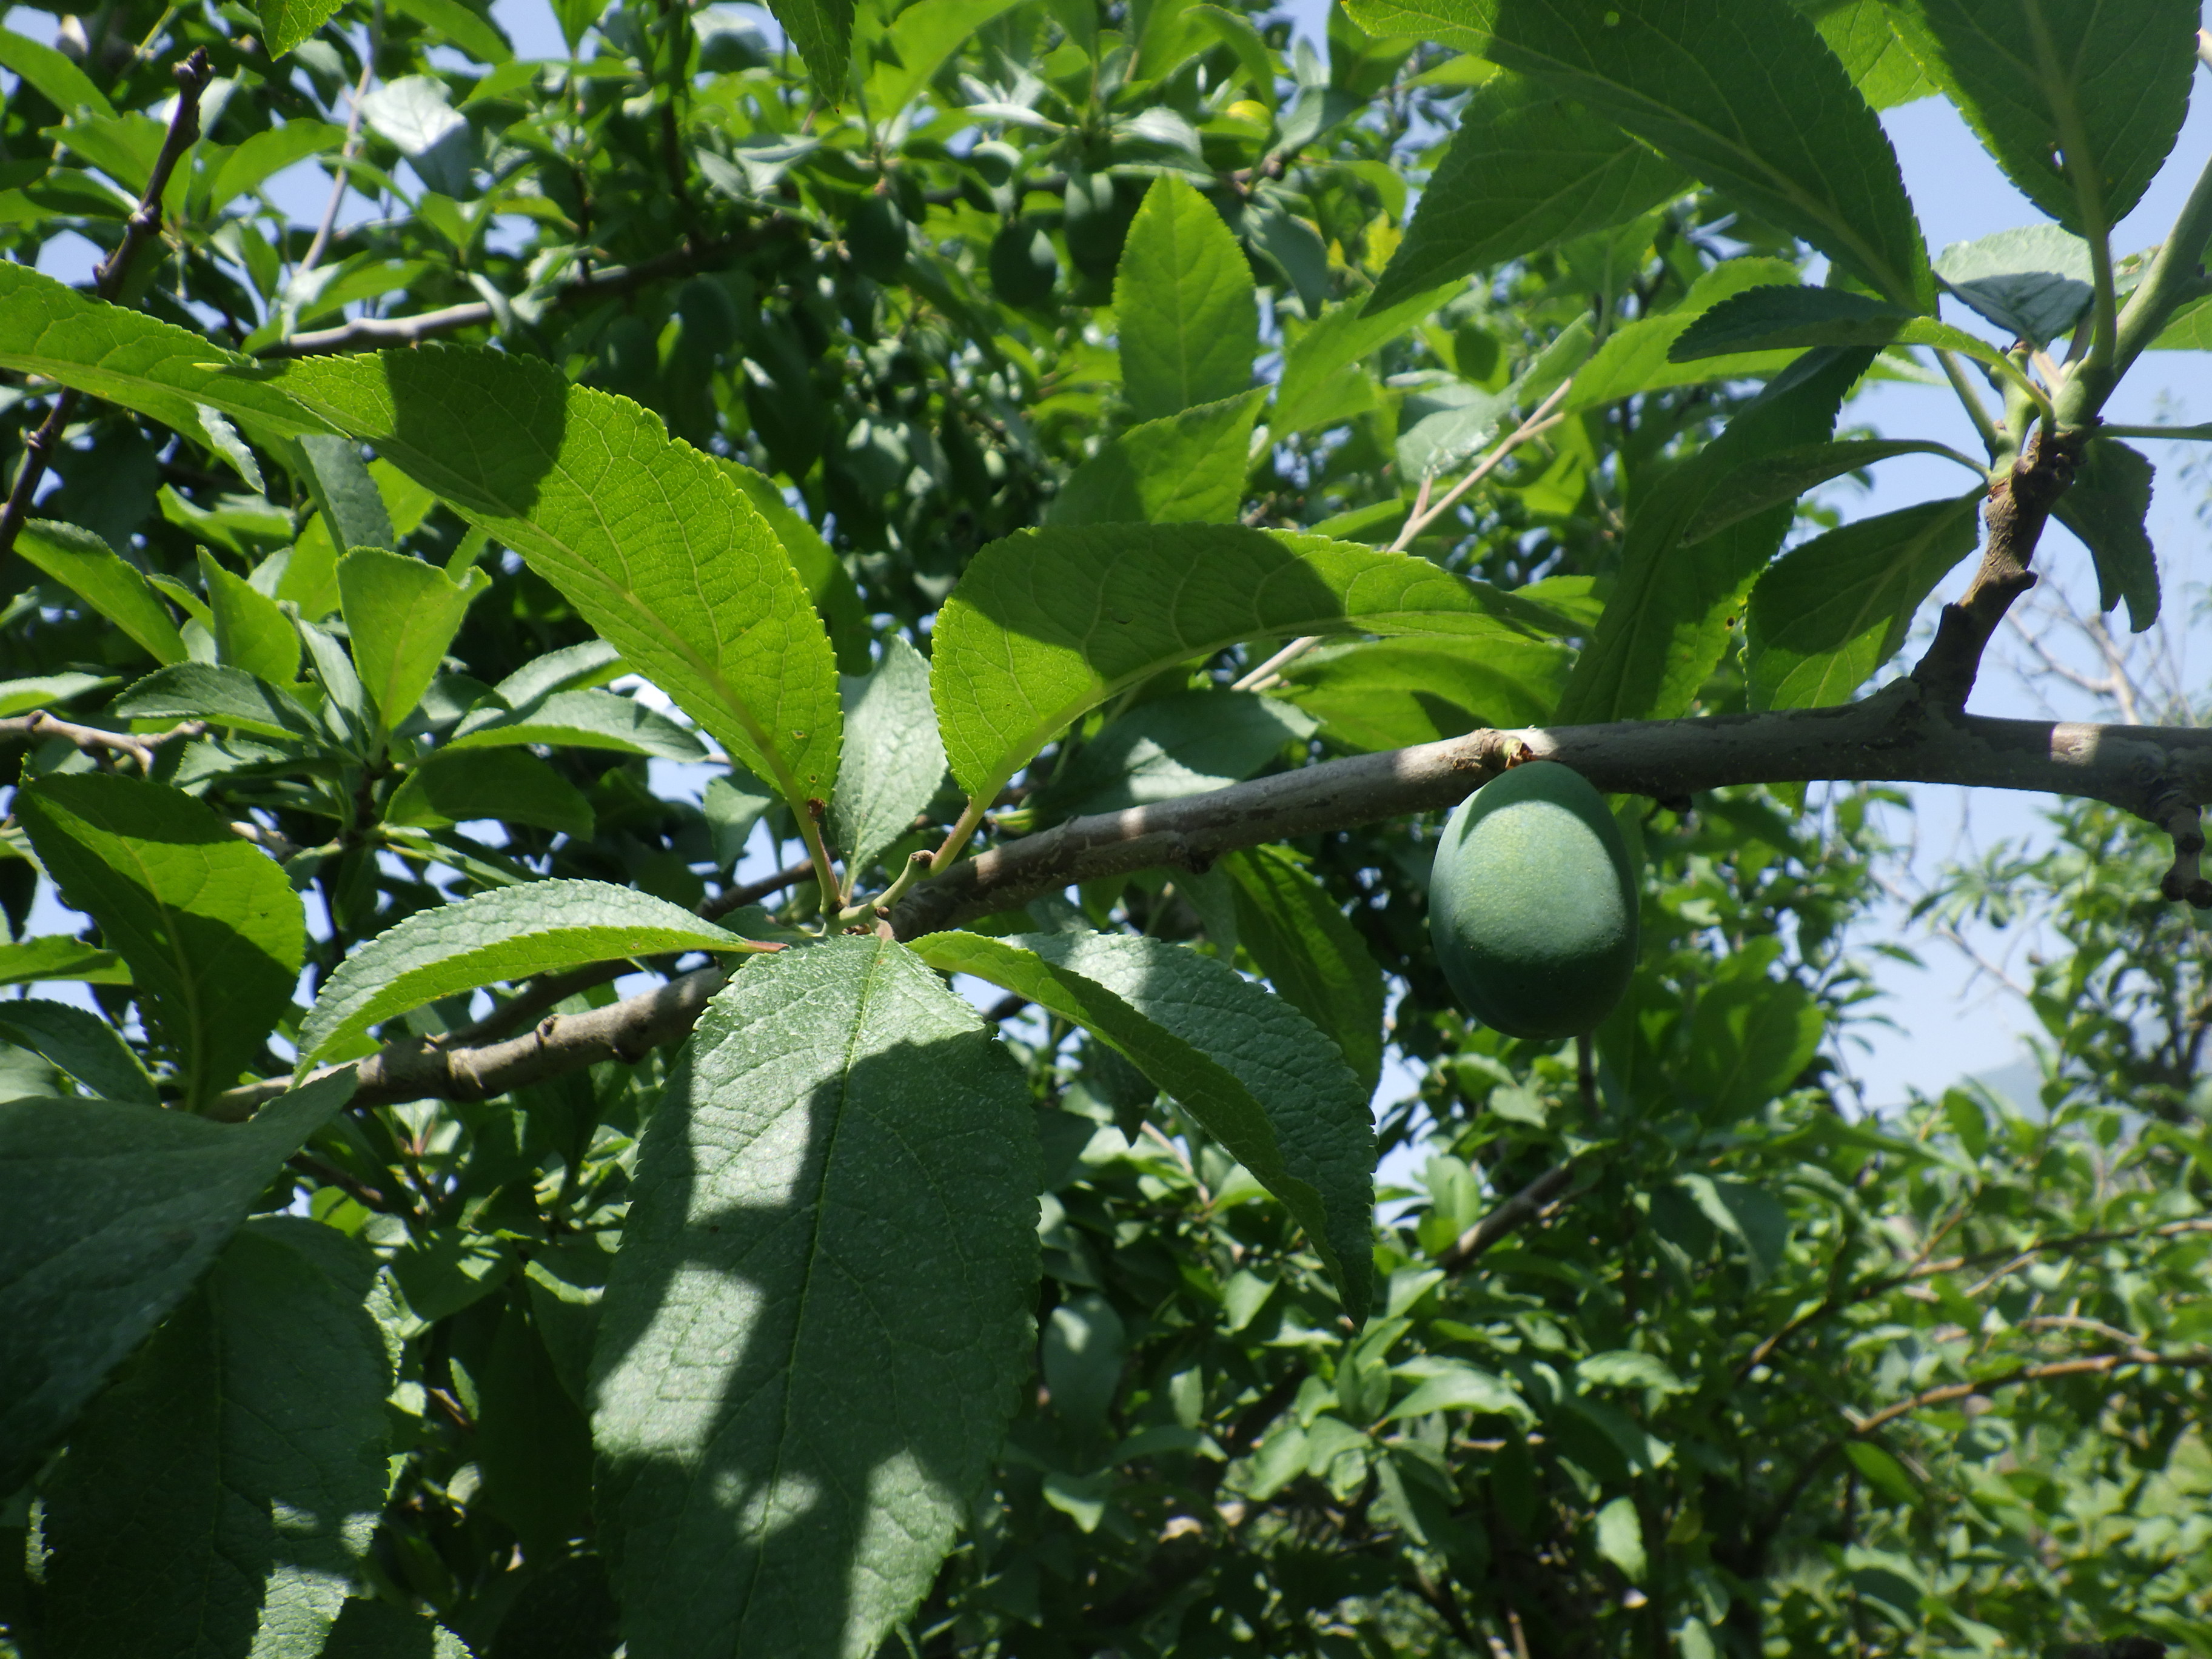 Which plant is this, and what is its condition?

plum, shot hole disease
